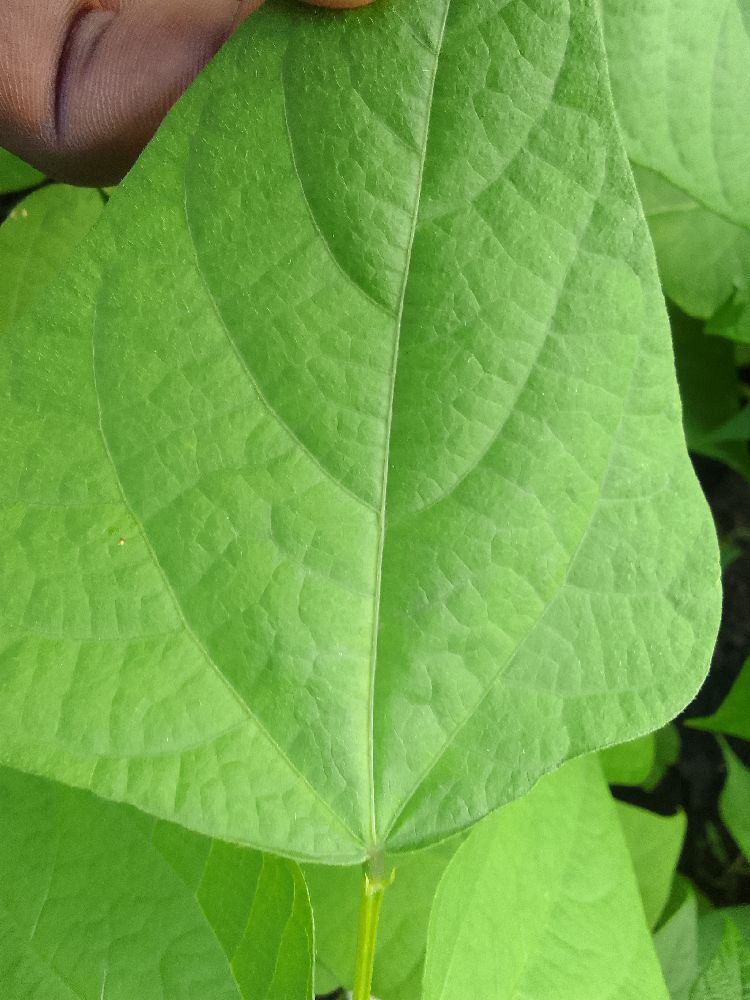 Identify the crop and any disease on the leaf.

common bean, healthy
